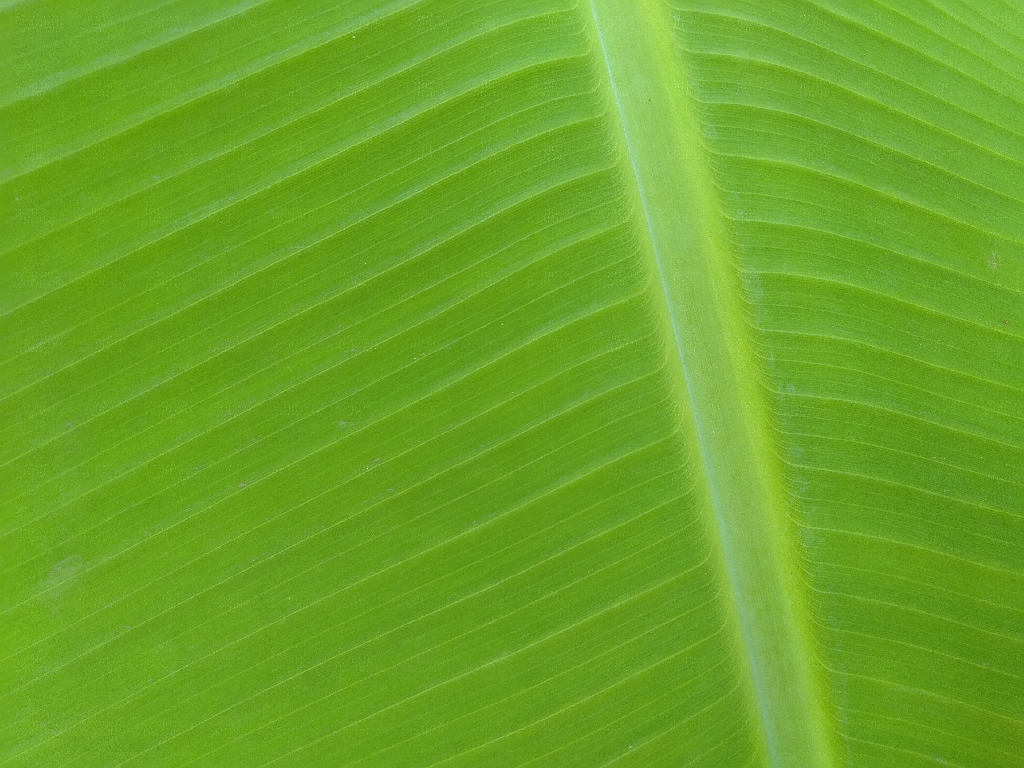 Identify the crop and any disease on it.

banana, healthy
